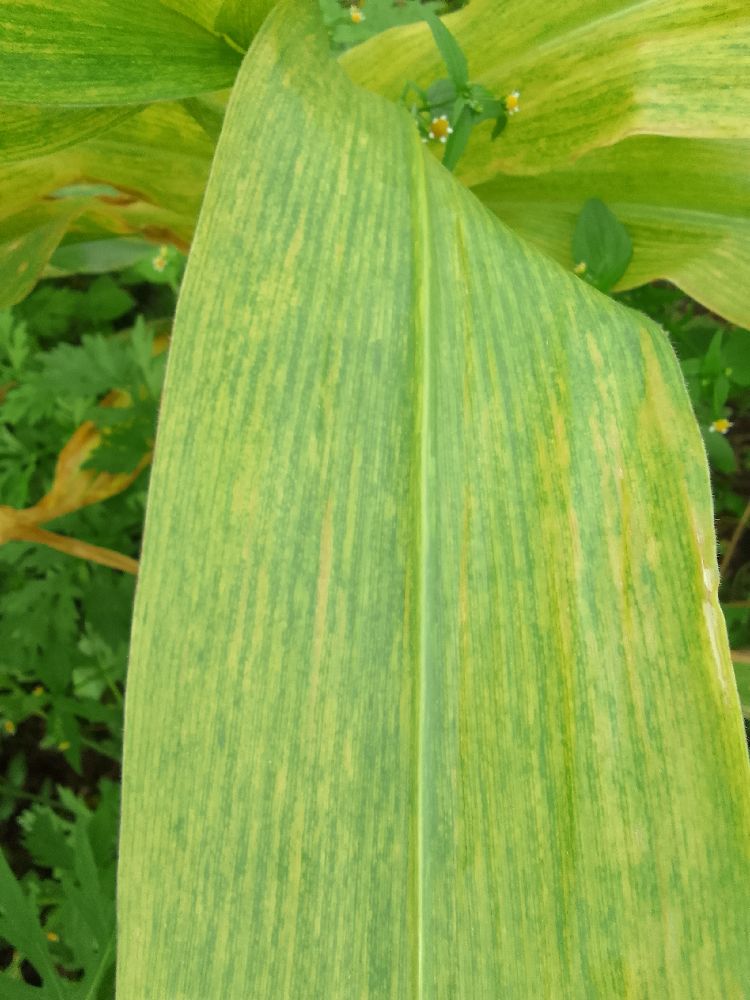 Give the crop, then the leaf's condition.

maize, maize lethal necrosis
